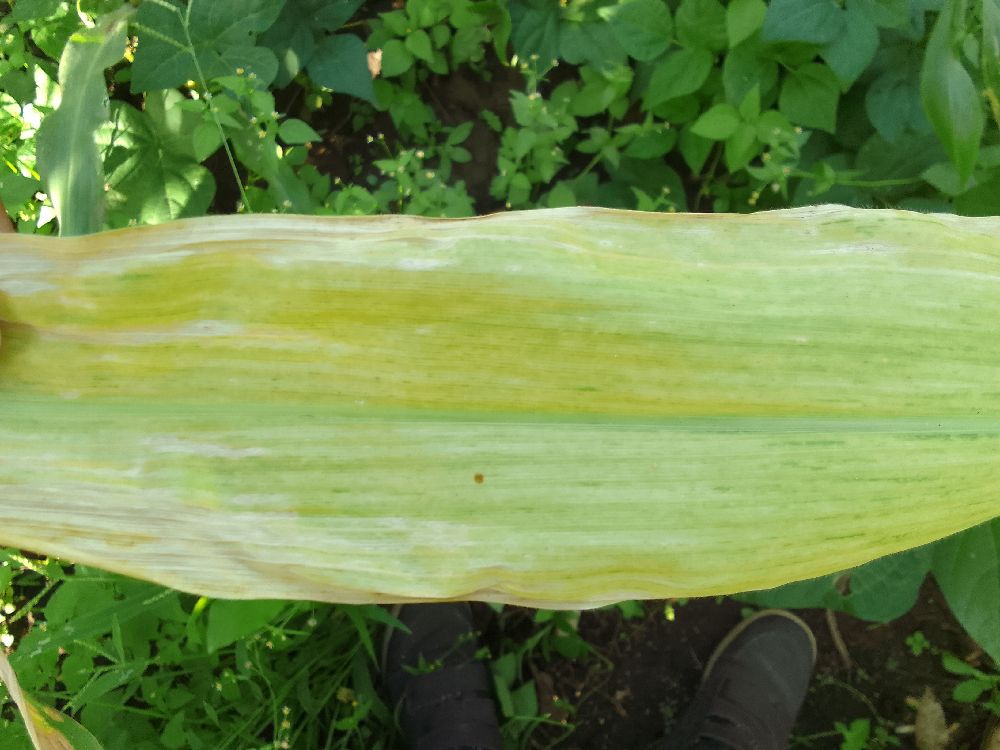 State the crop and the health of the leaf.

maize, maize lethal necrosis
